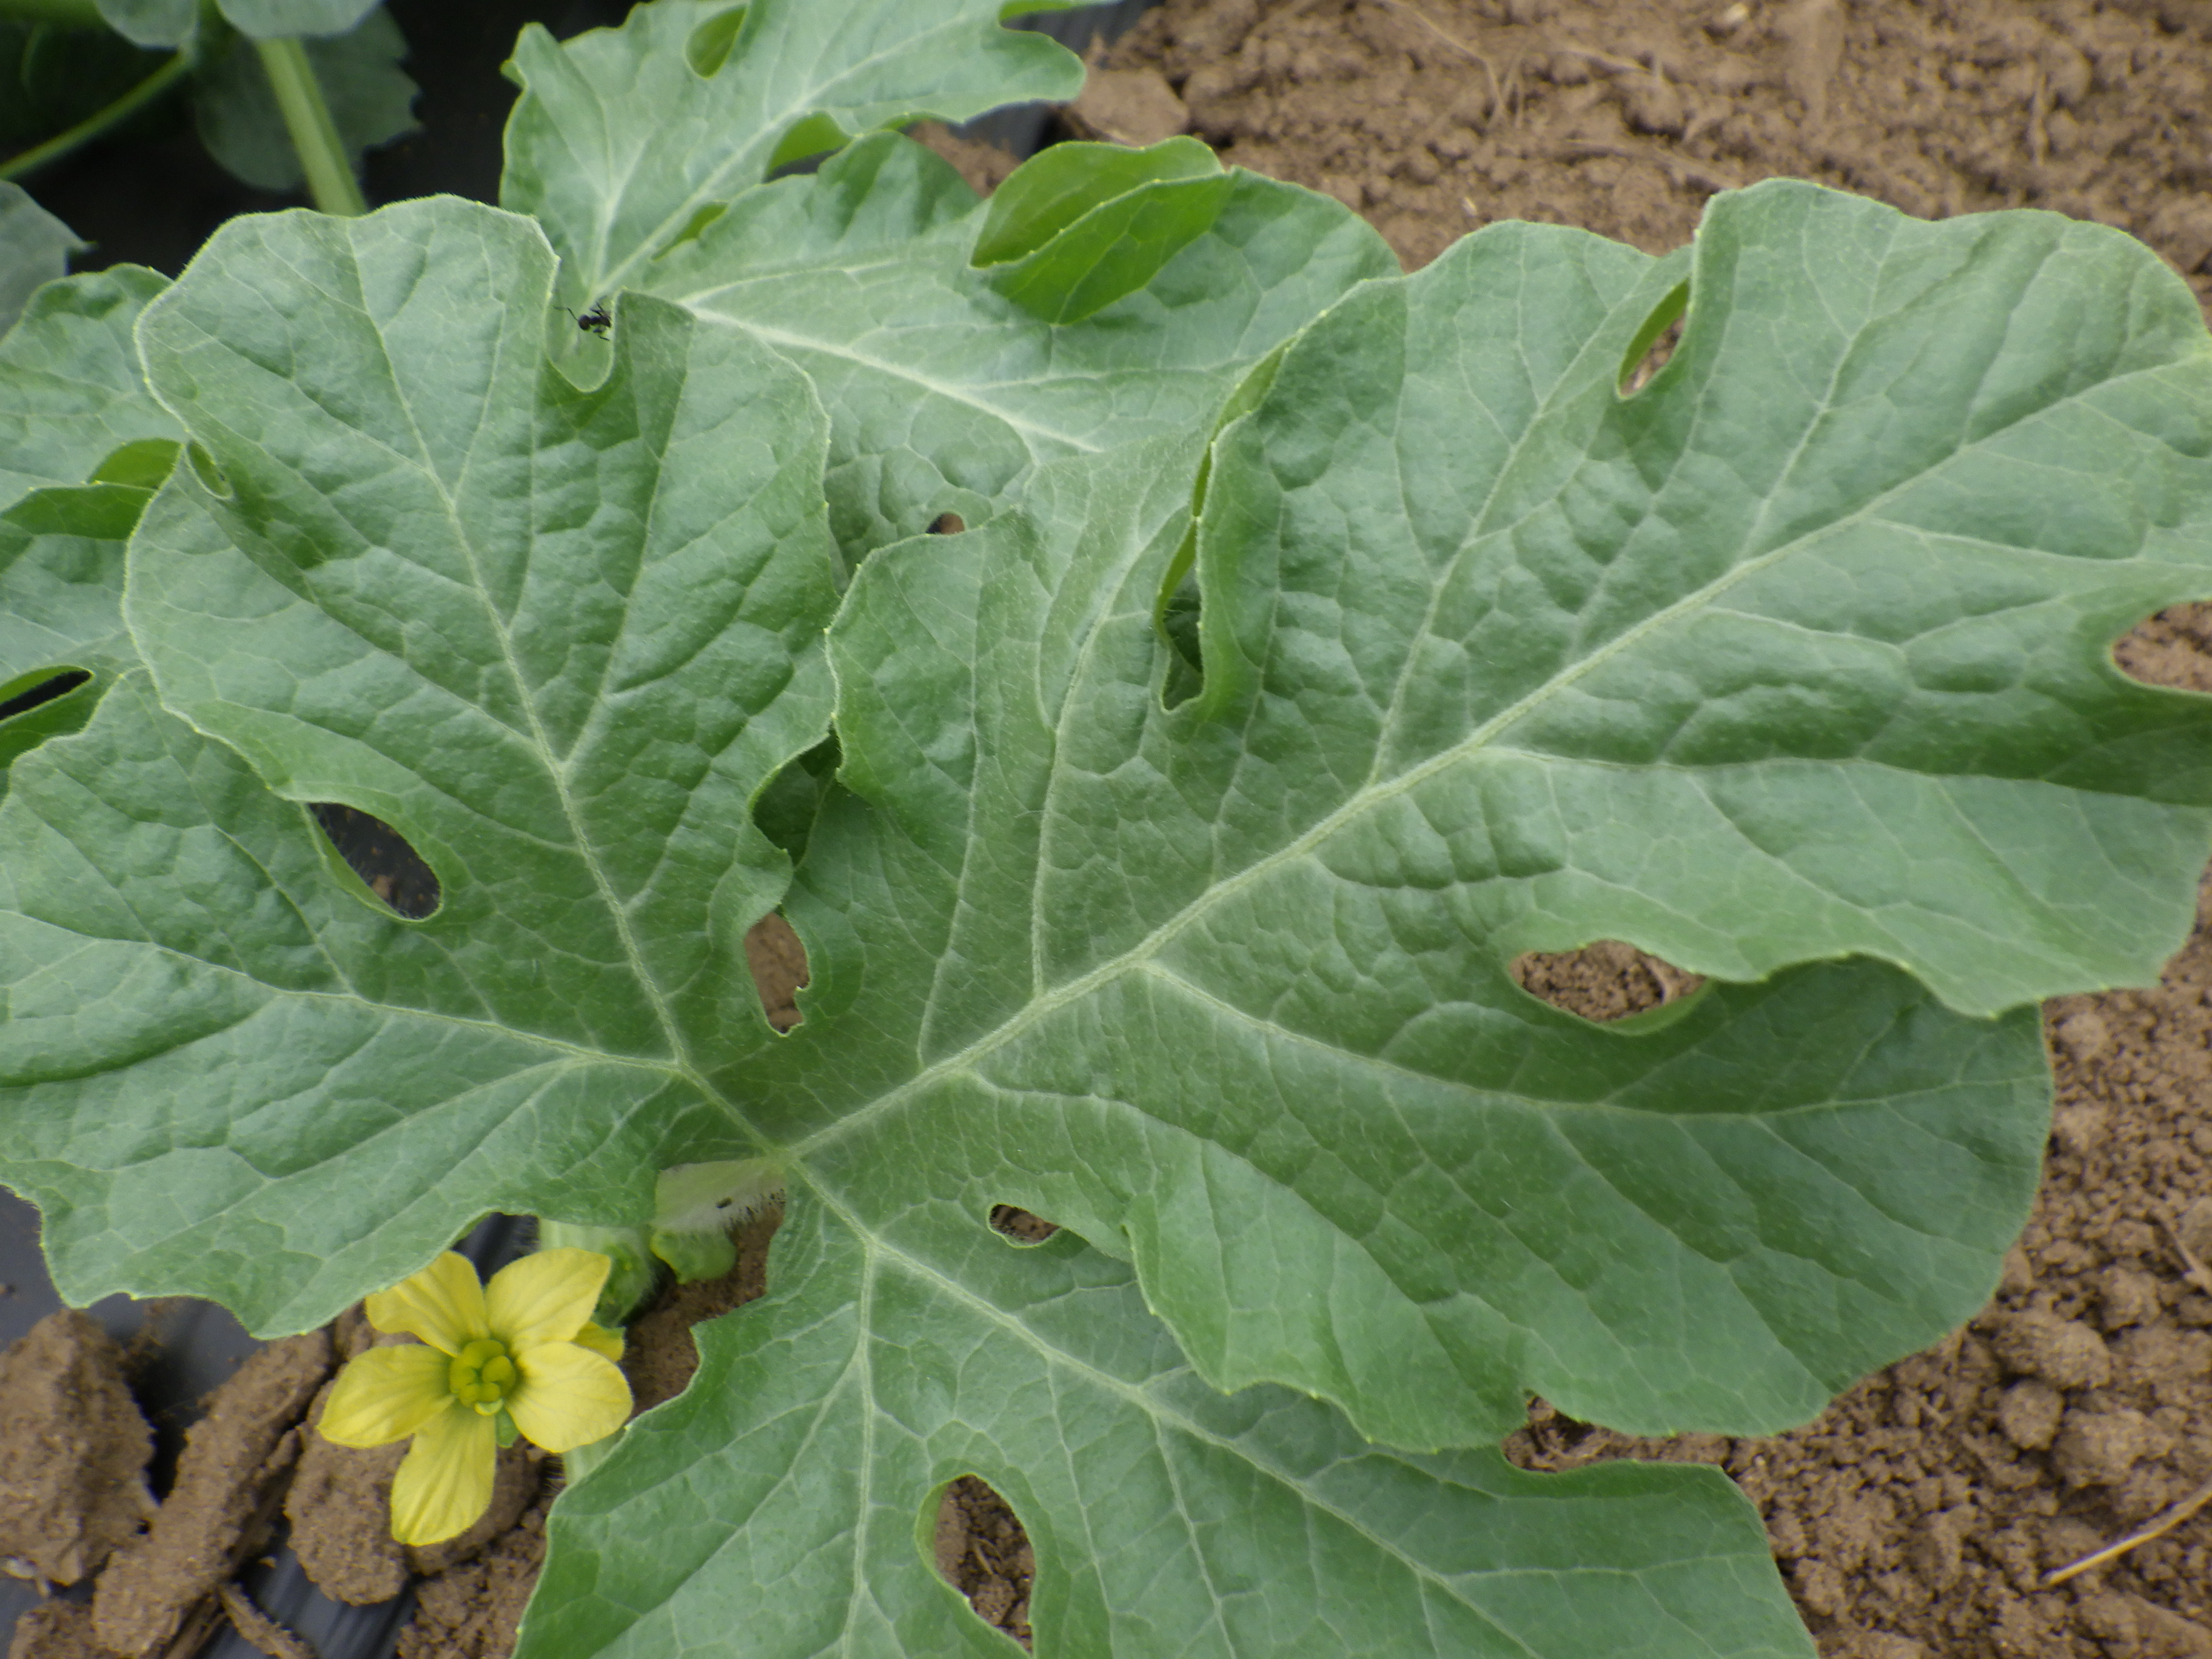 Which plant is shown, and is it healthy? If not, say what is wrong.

watermelon, healthy
